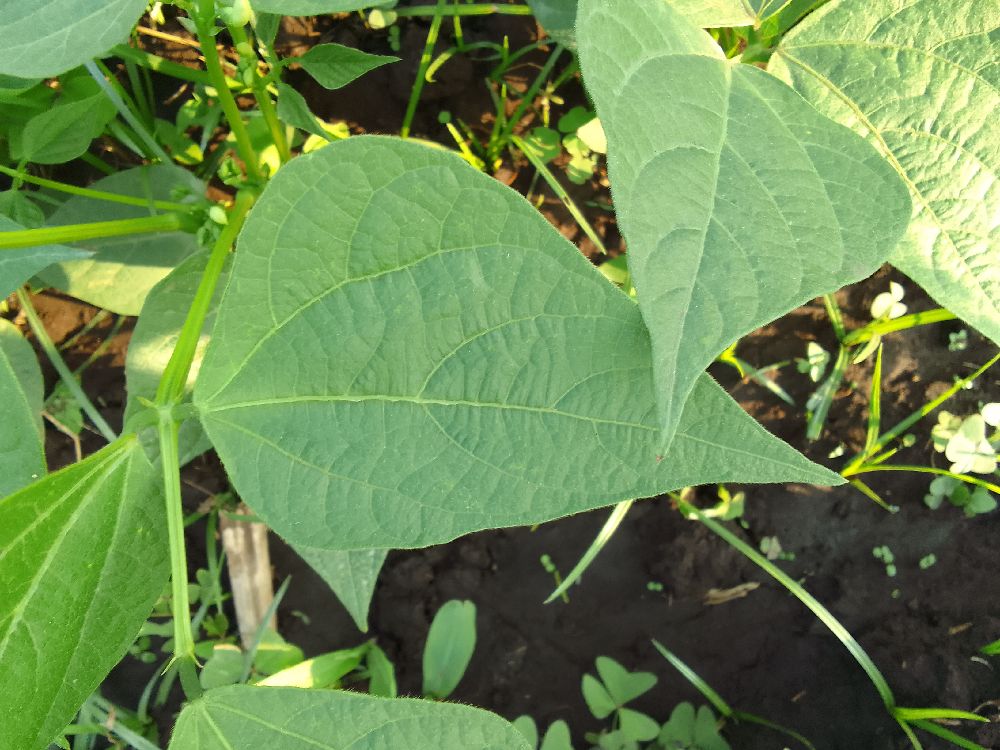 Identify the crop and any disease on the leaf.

common bean, healthy
